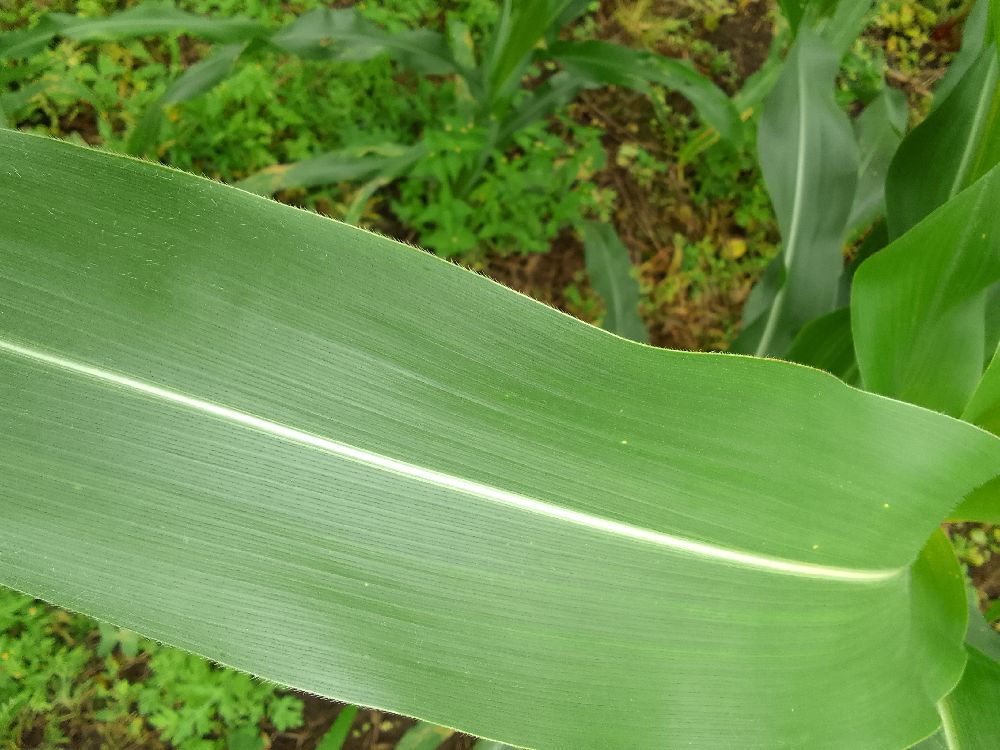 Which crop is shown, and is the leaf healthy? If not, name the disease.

maize, healthy
